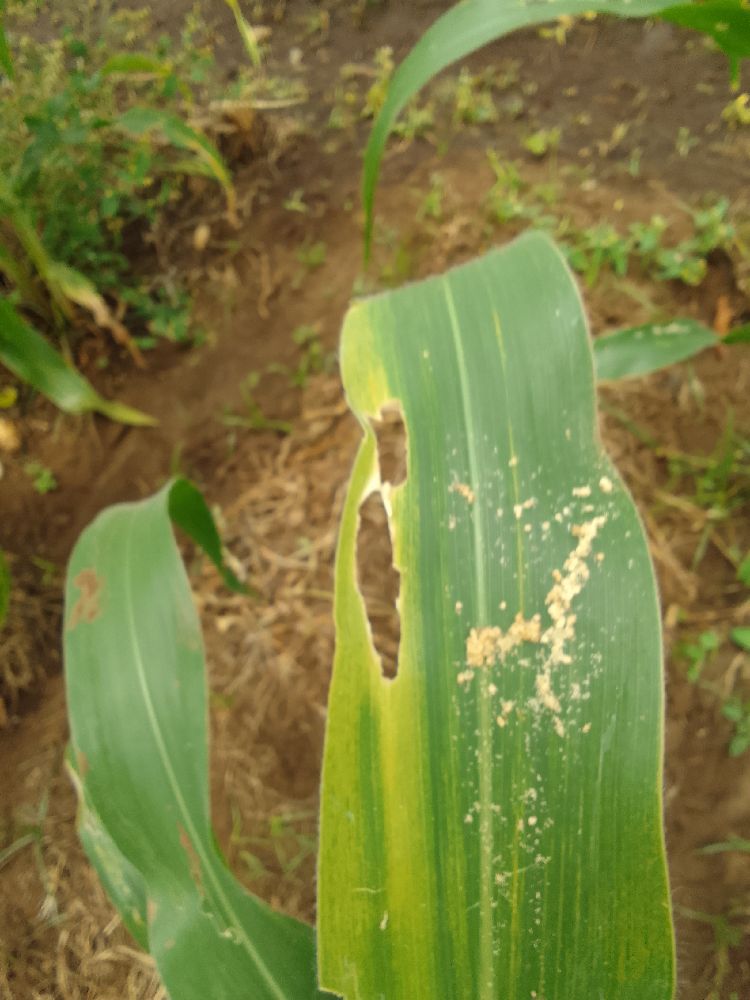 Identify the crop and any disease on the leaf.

maize, maize lethal necrosis
